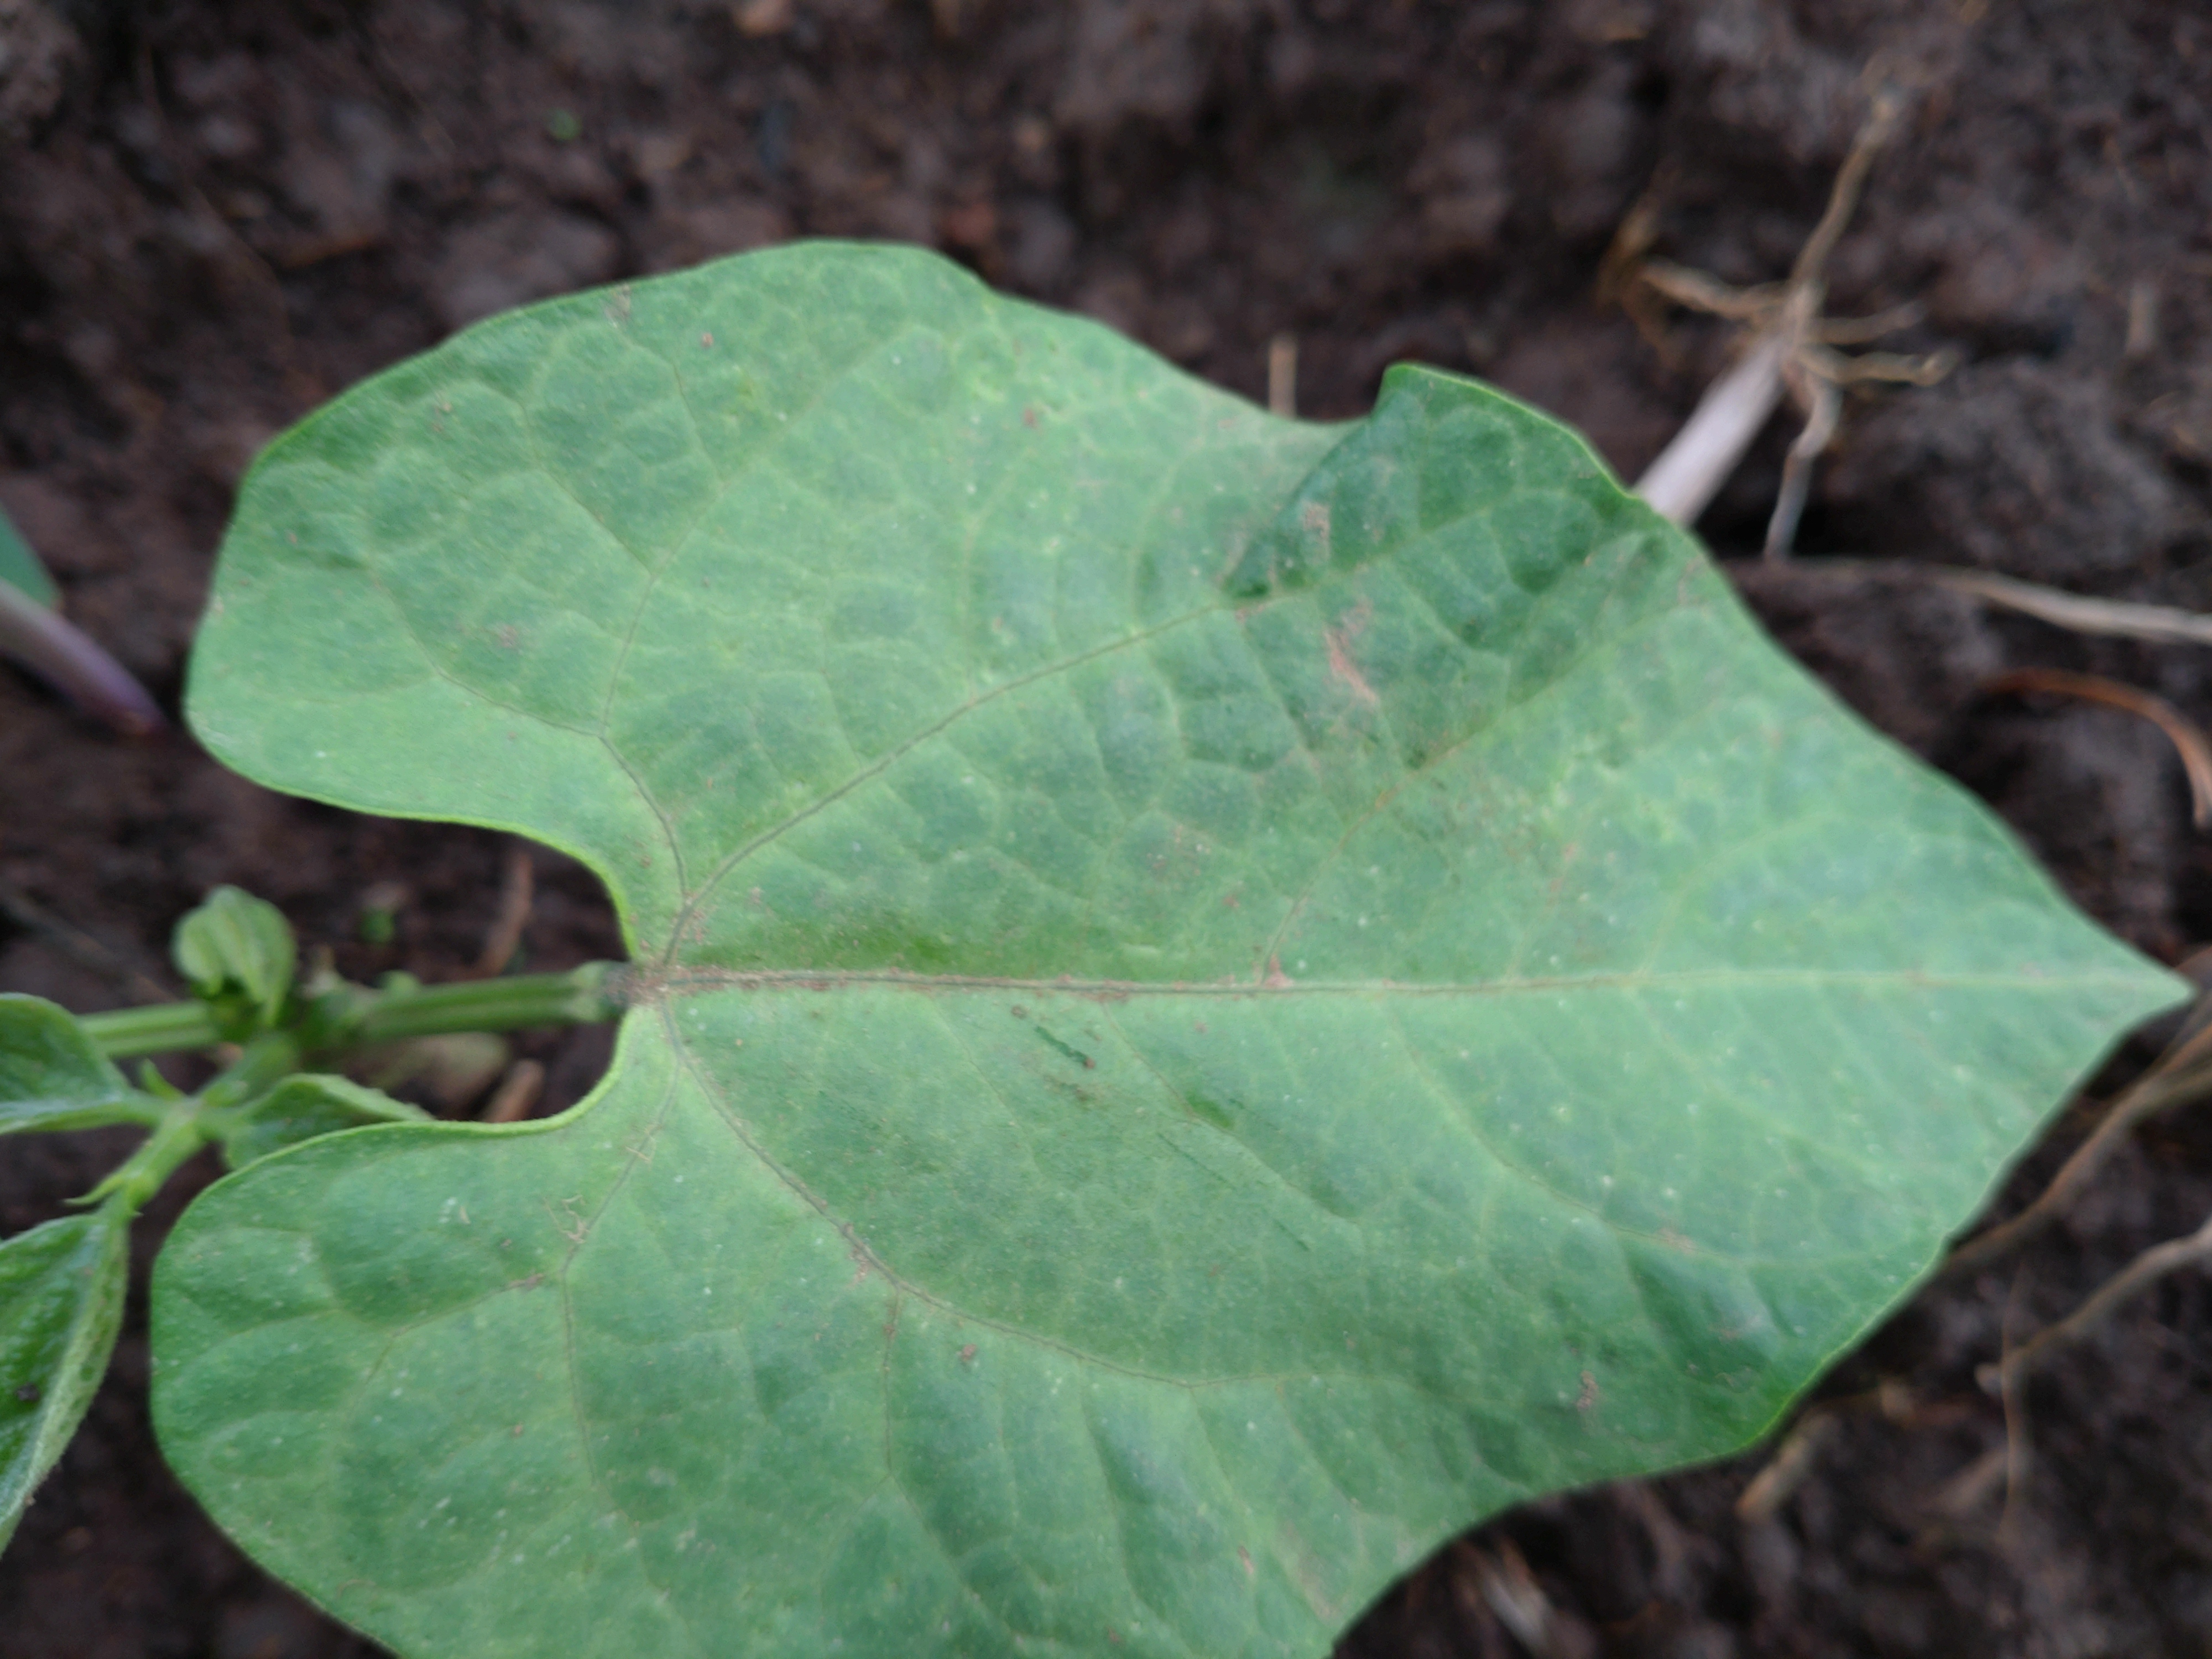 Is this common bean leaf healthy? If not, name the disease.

healthy
